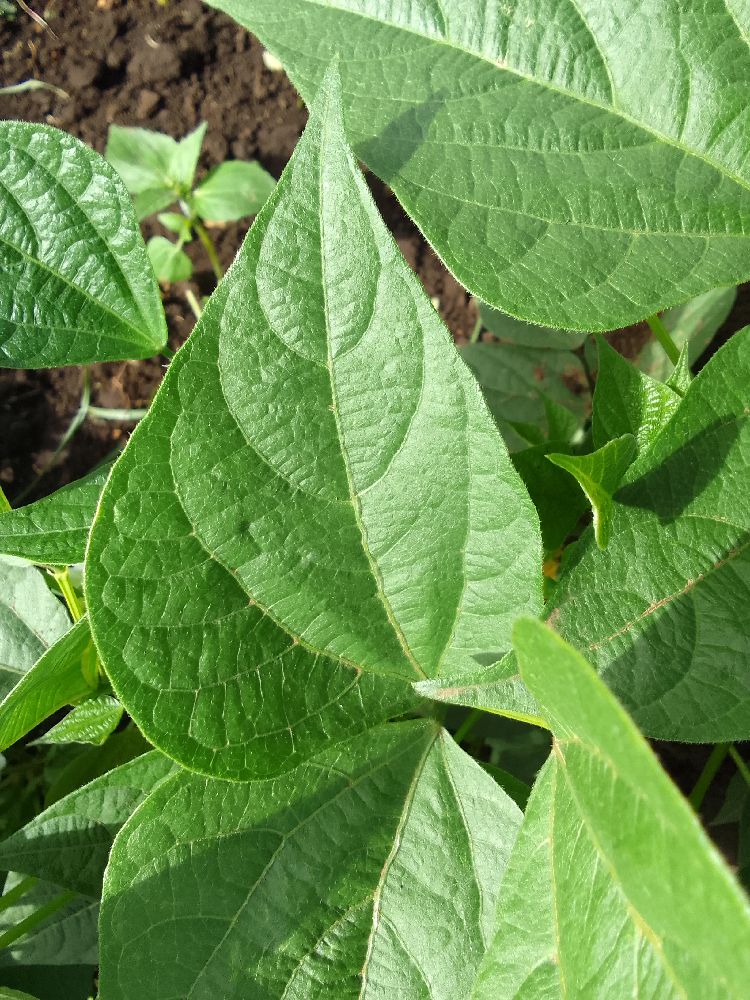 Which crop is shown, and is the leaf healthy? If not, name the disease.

common bean, healthy
